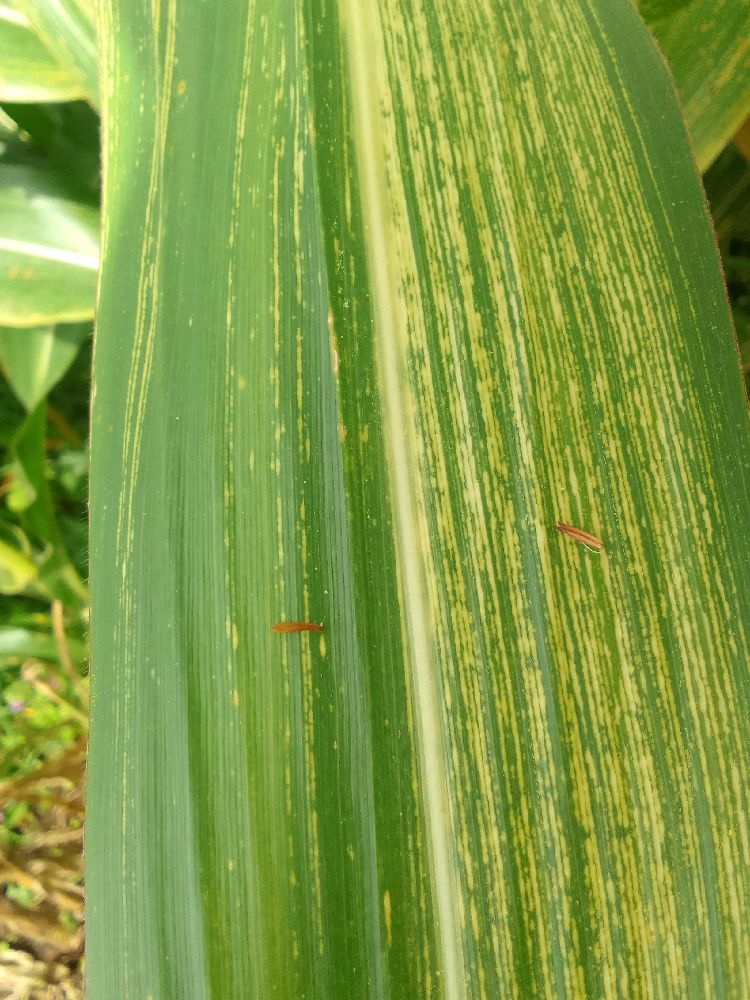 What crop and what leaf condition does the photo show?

maize, maize streak virus
